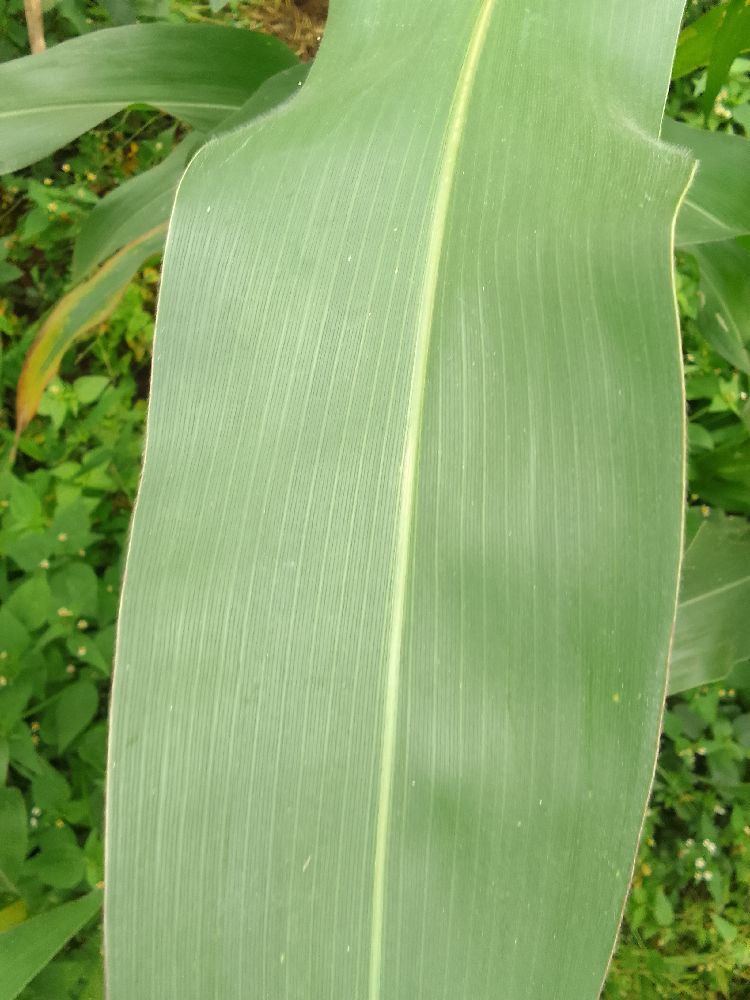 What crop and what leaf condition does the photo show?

maize, healthy
